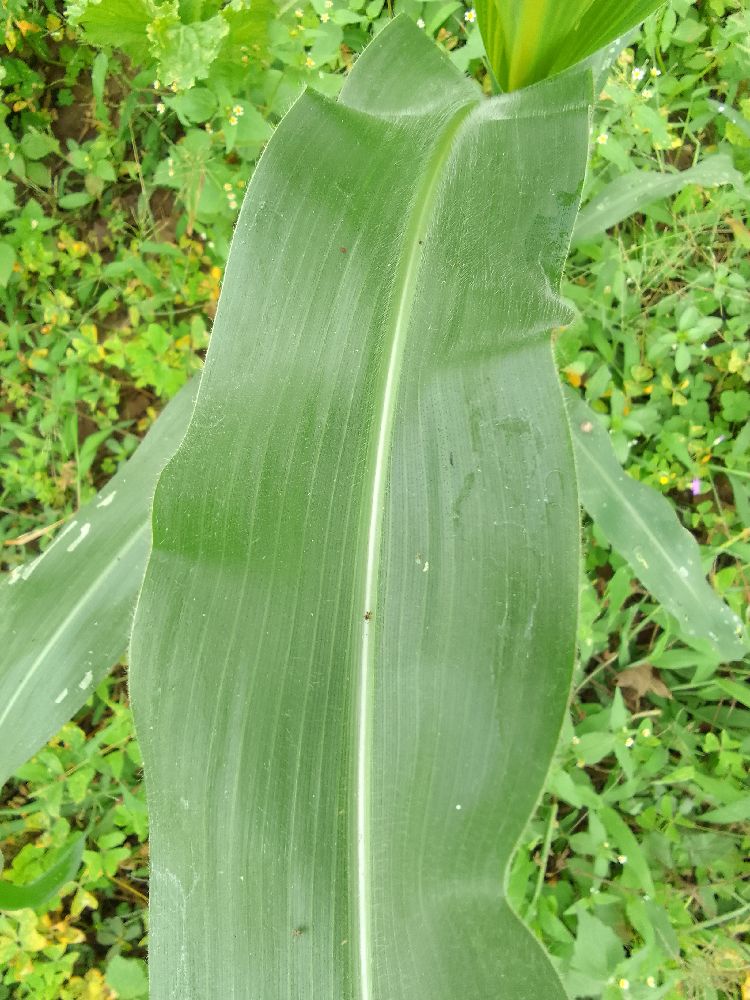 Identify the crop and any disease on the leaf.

maize, healthy
